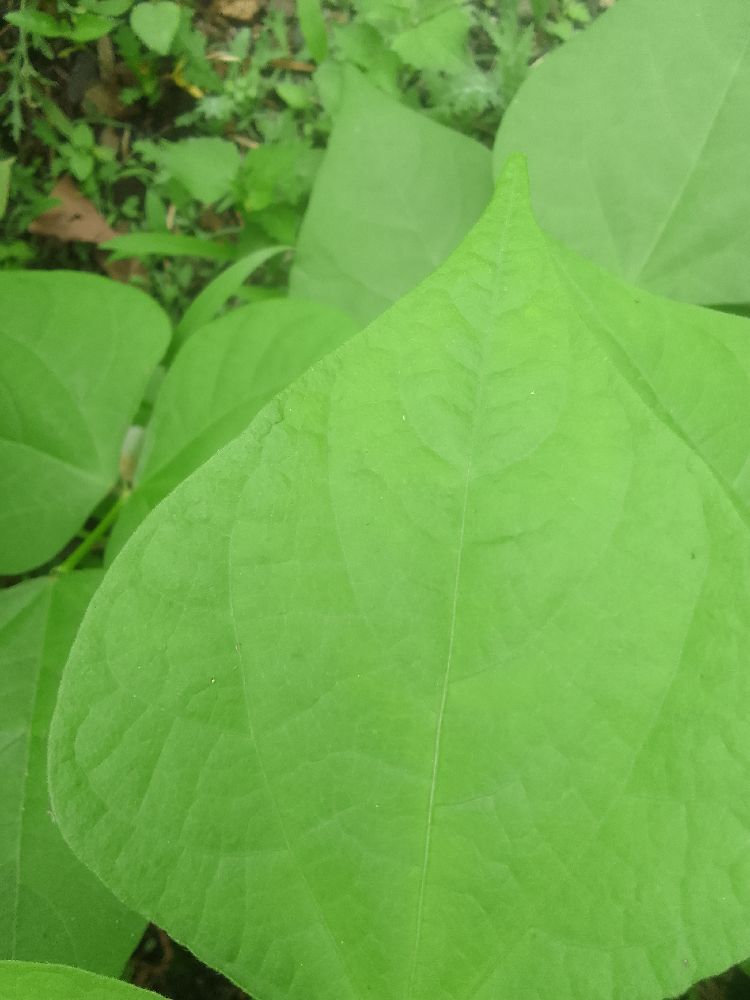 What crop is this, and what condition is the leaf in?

common bean, healthy
